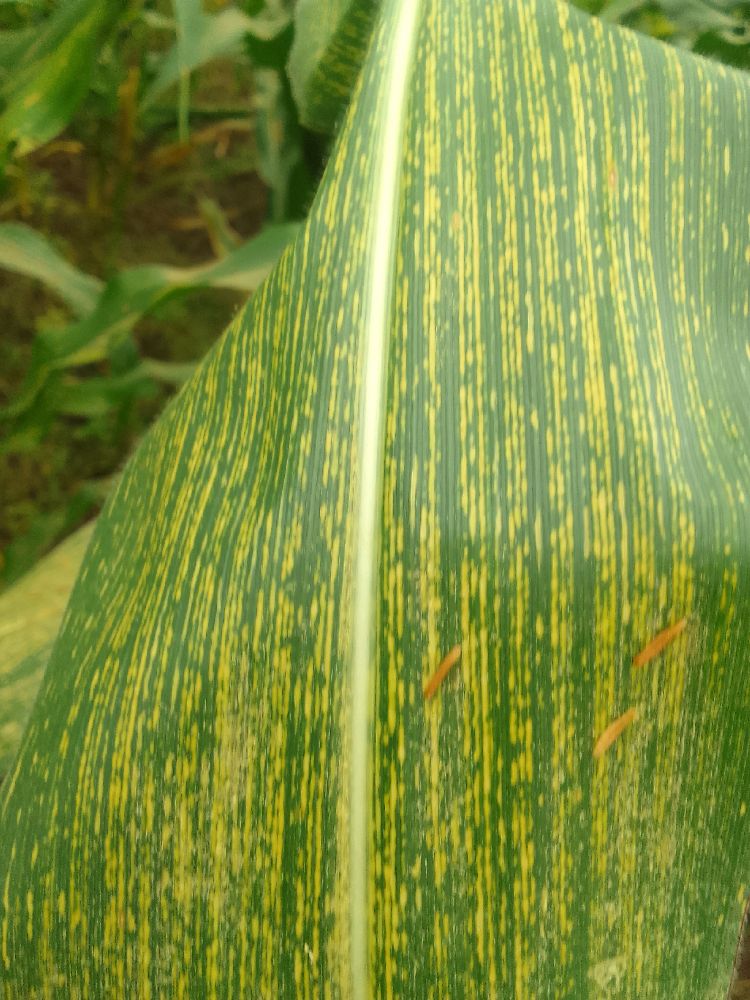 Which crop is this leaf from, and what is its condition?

maize, maize streak virus
